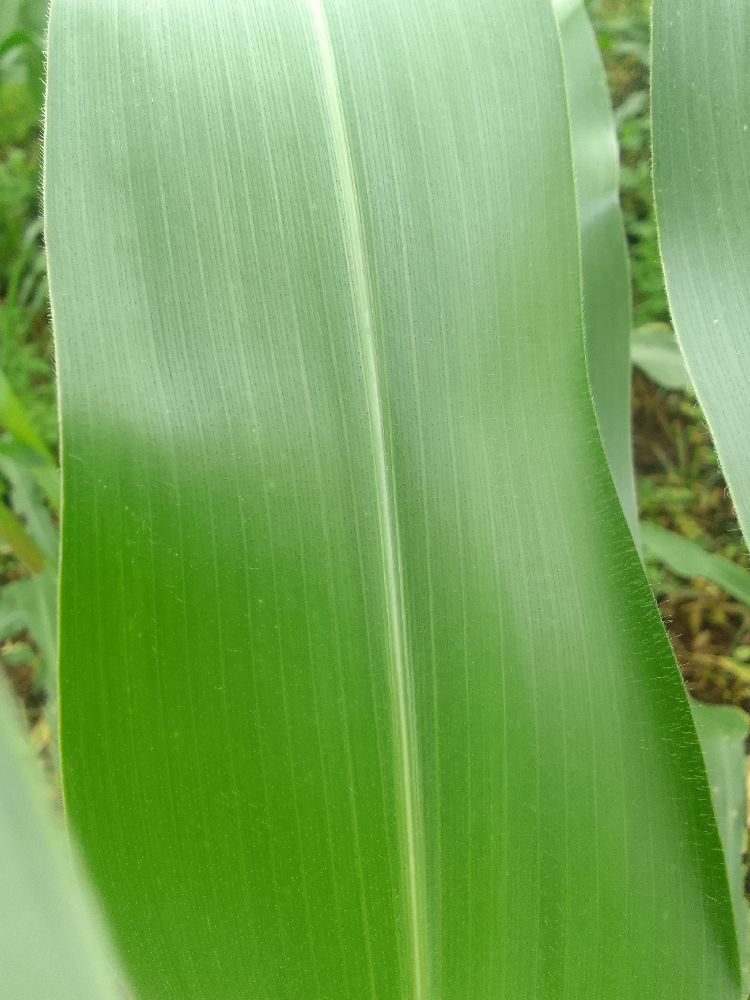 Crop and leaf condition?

maize, healthy
